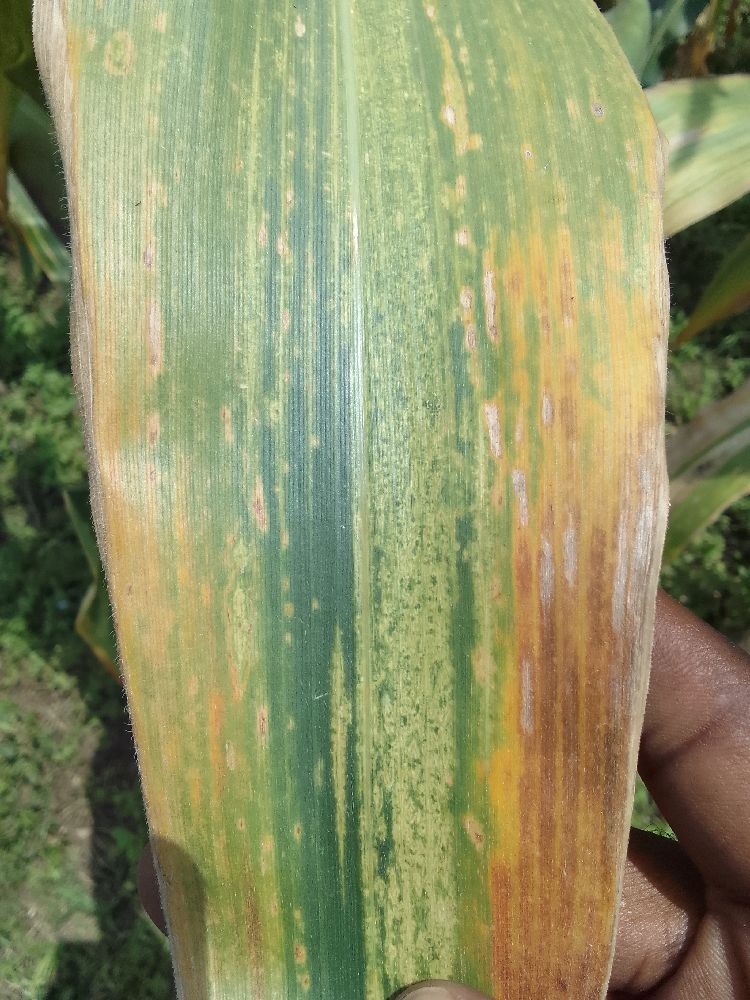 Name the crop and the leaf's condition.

maize, maize lethal necrosis
